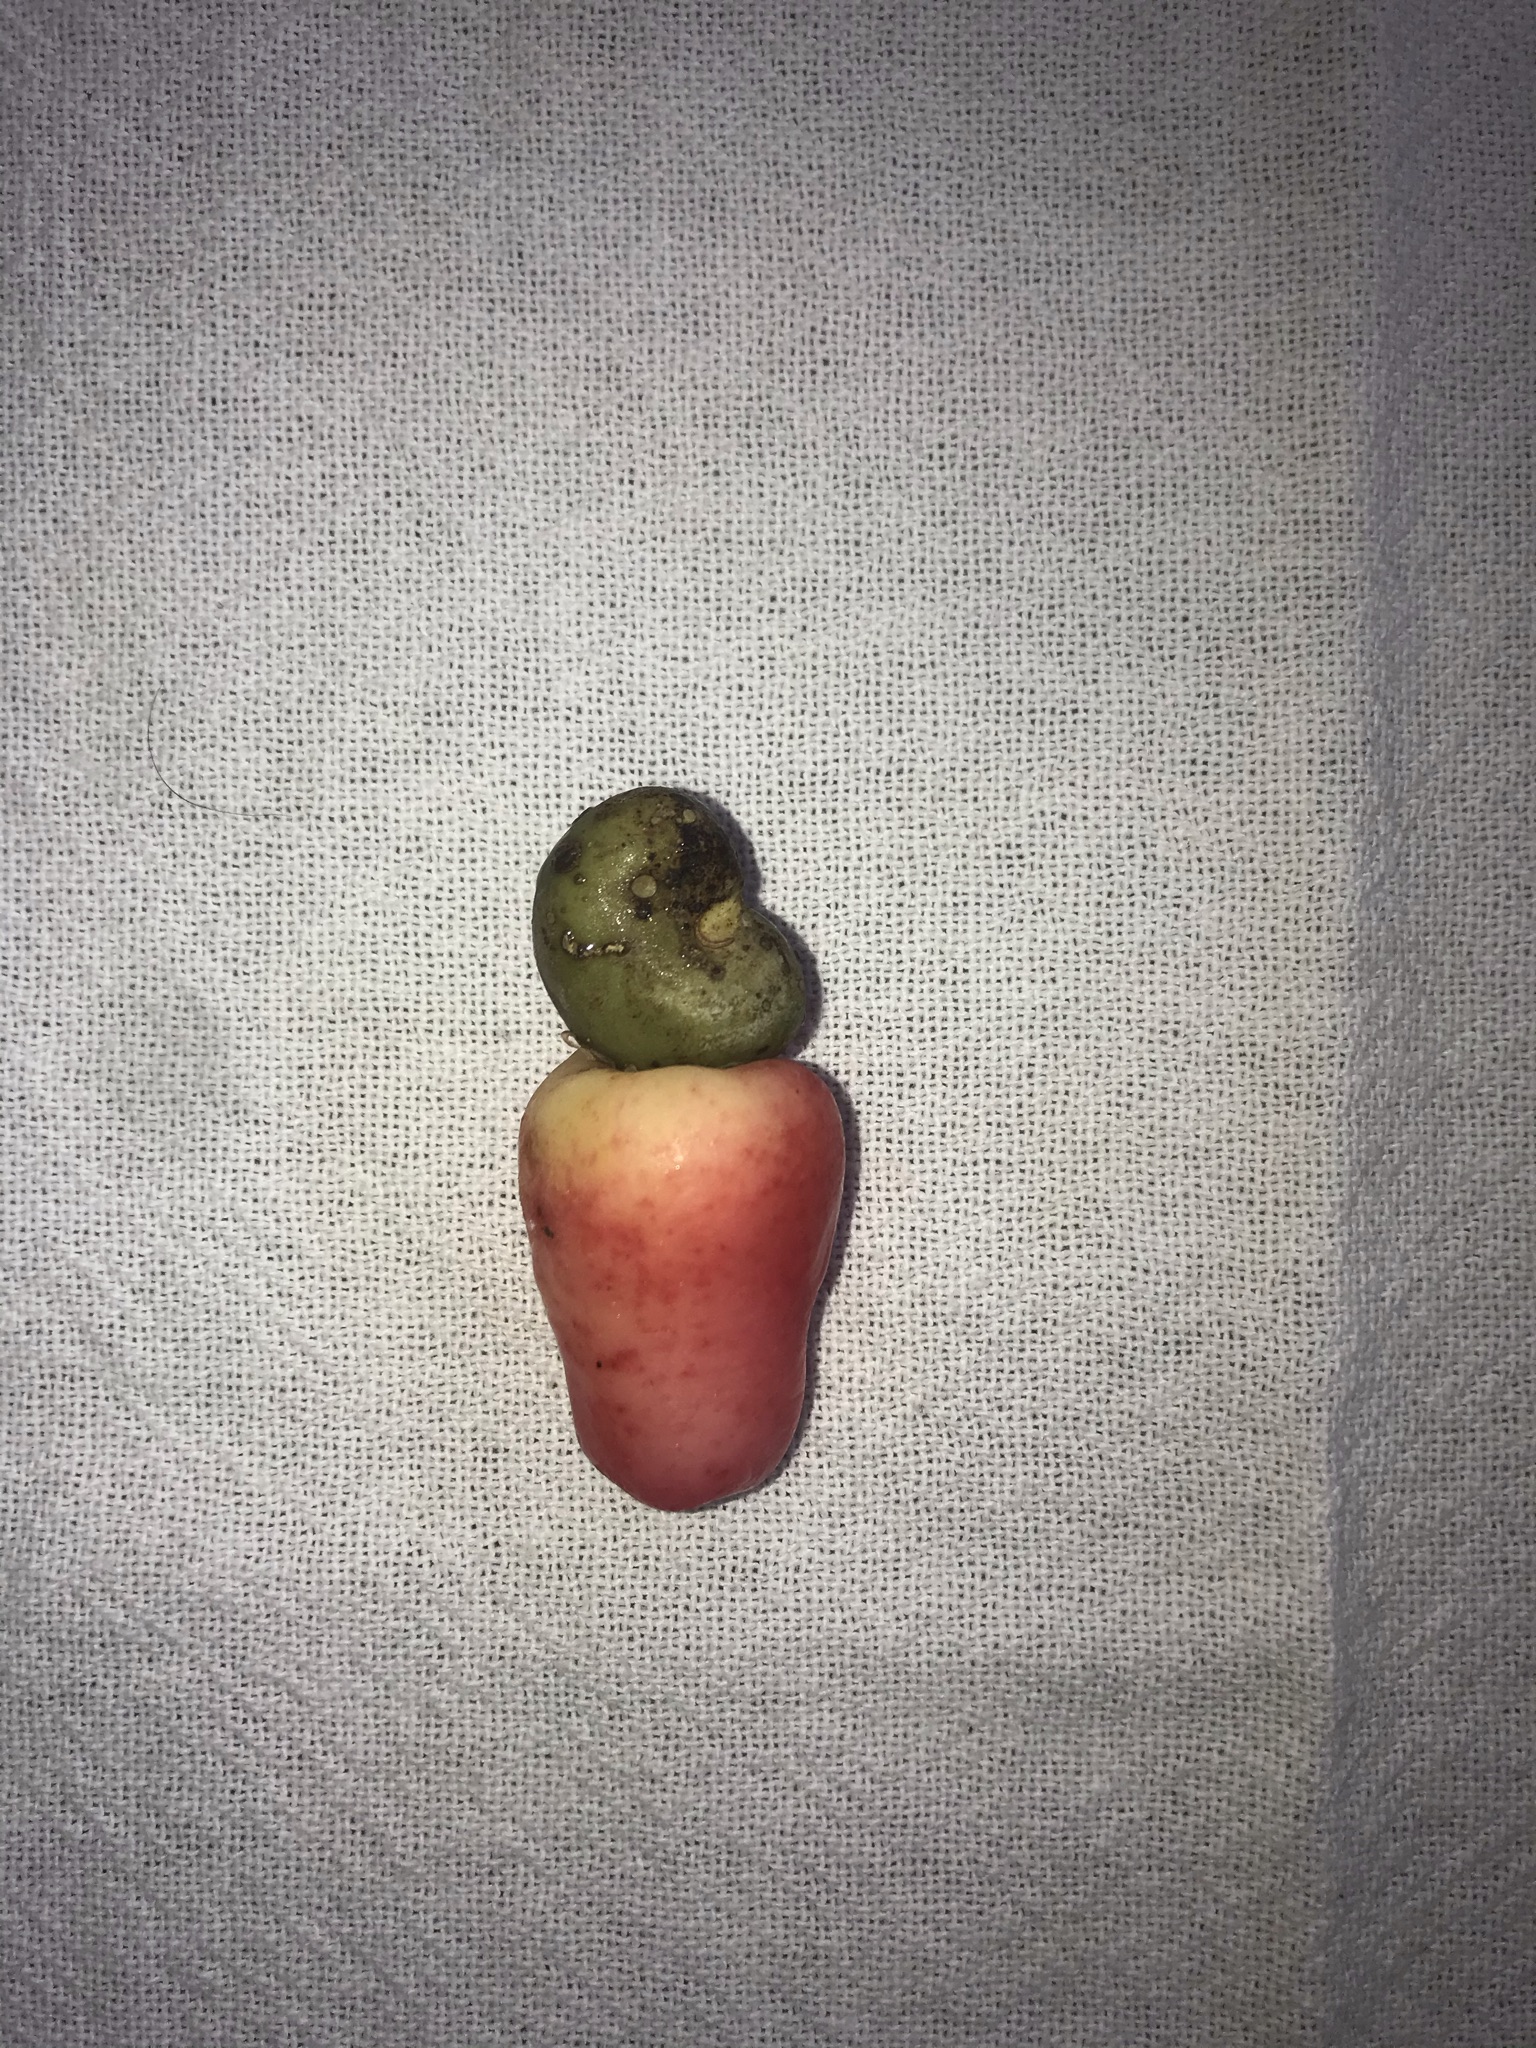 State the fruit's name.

caju vermelho
